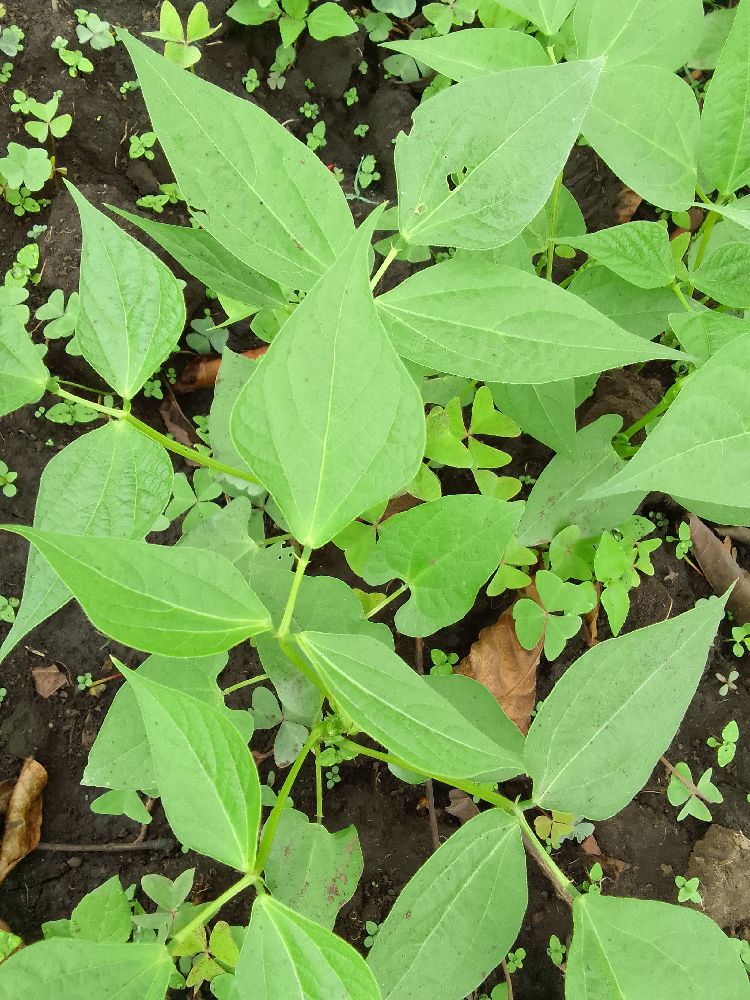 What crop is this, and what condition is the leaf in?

common bean, healthy
